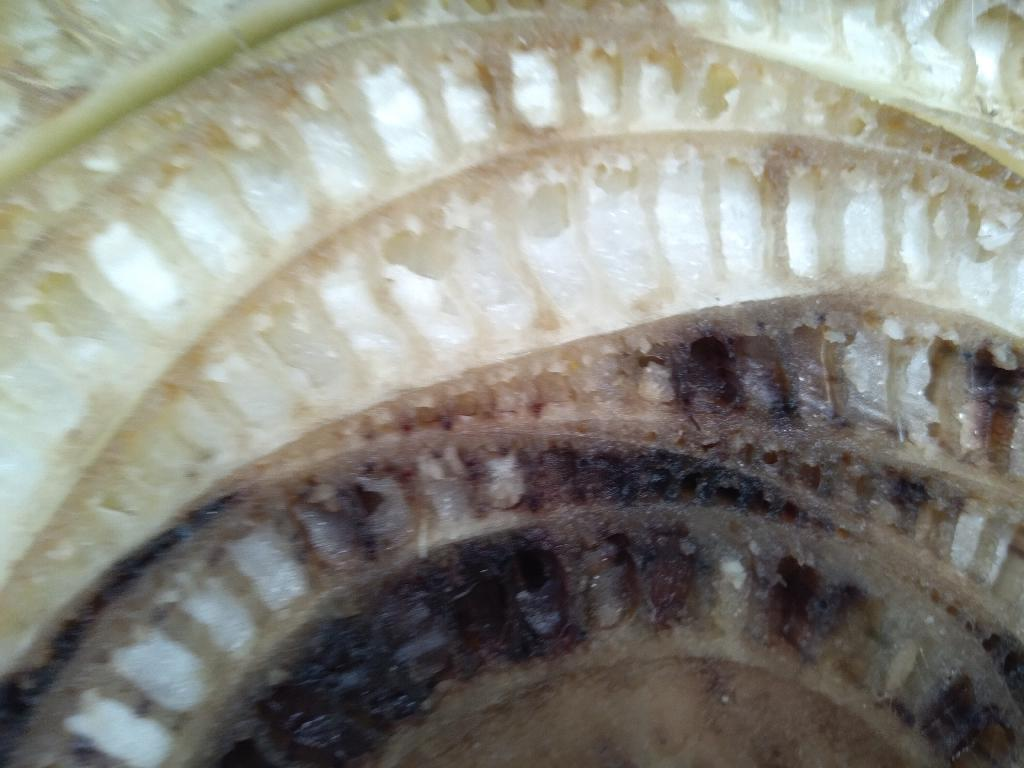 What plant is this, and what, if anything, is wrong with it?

banana, fusarium wilt race 1
